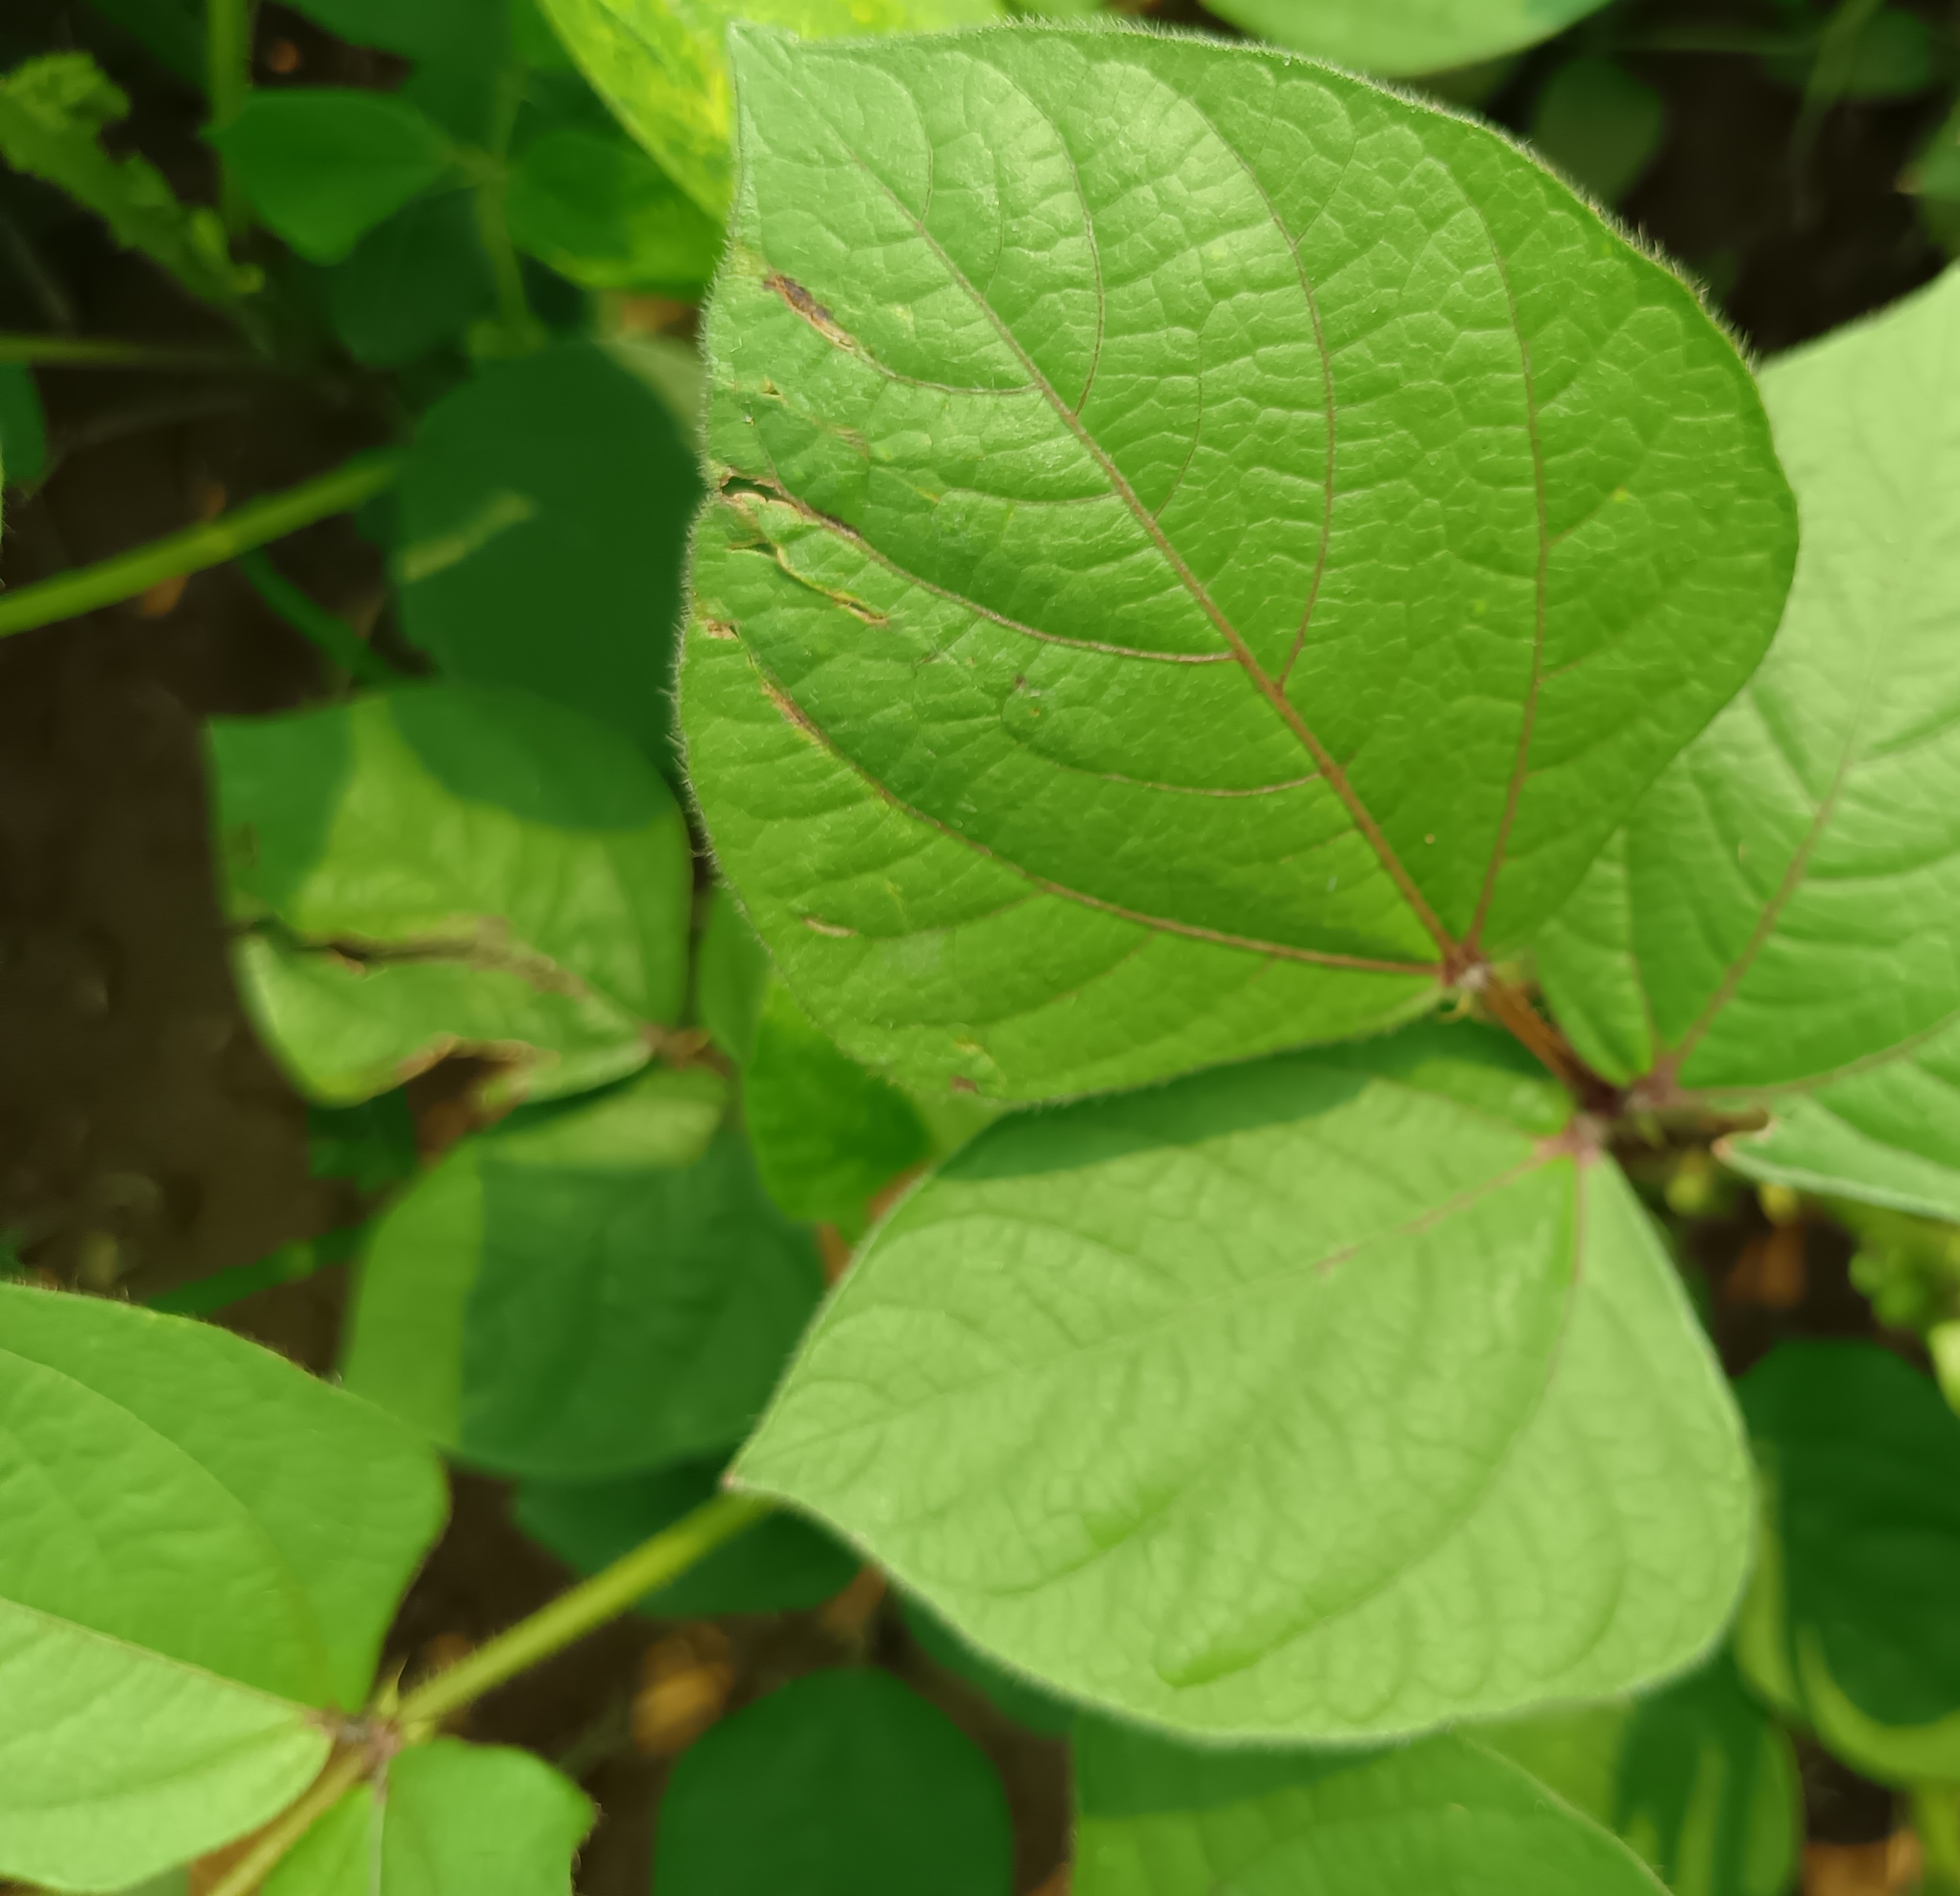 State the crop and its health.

mungbean, healthy
